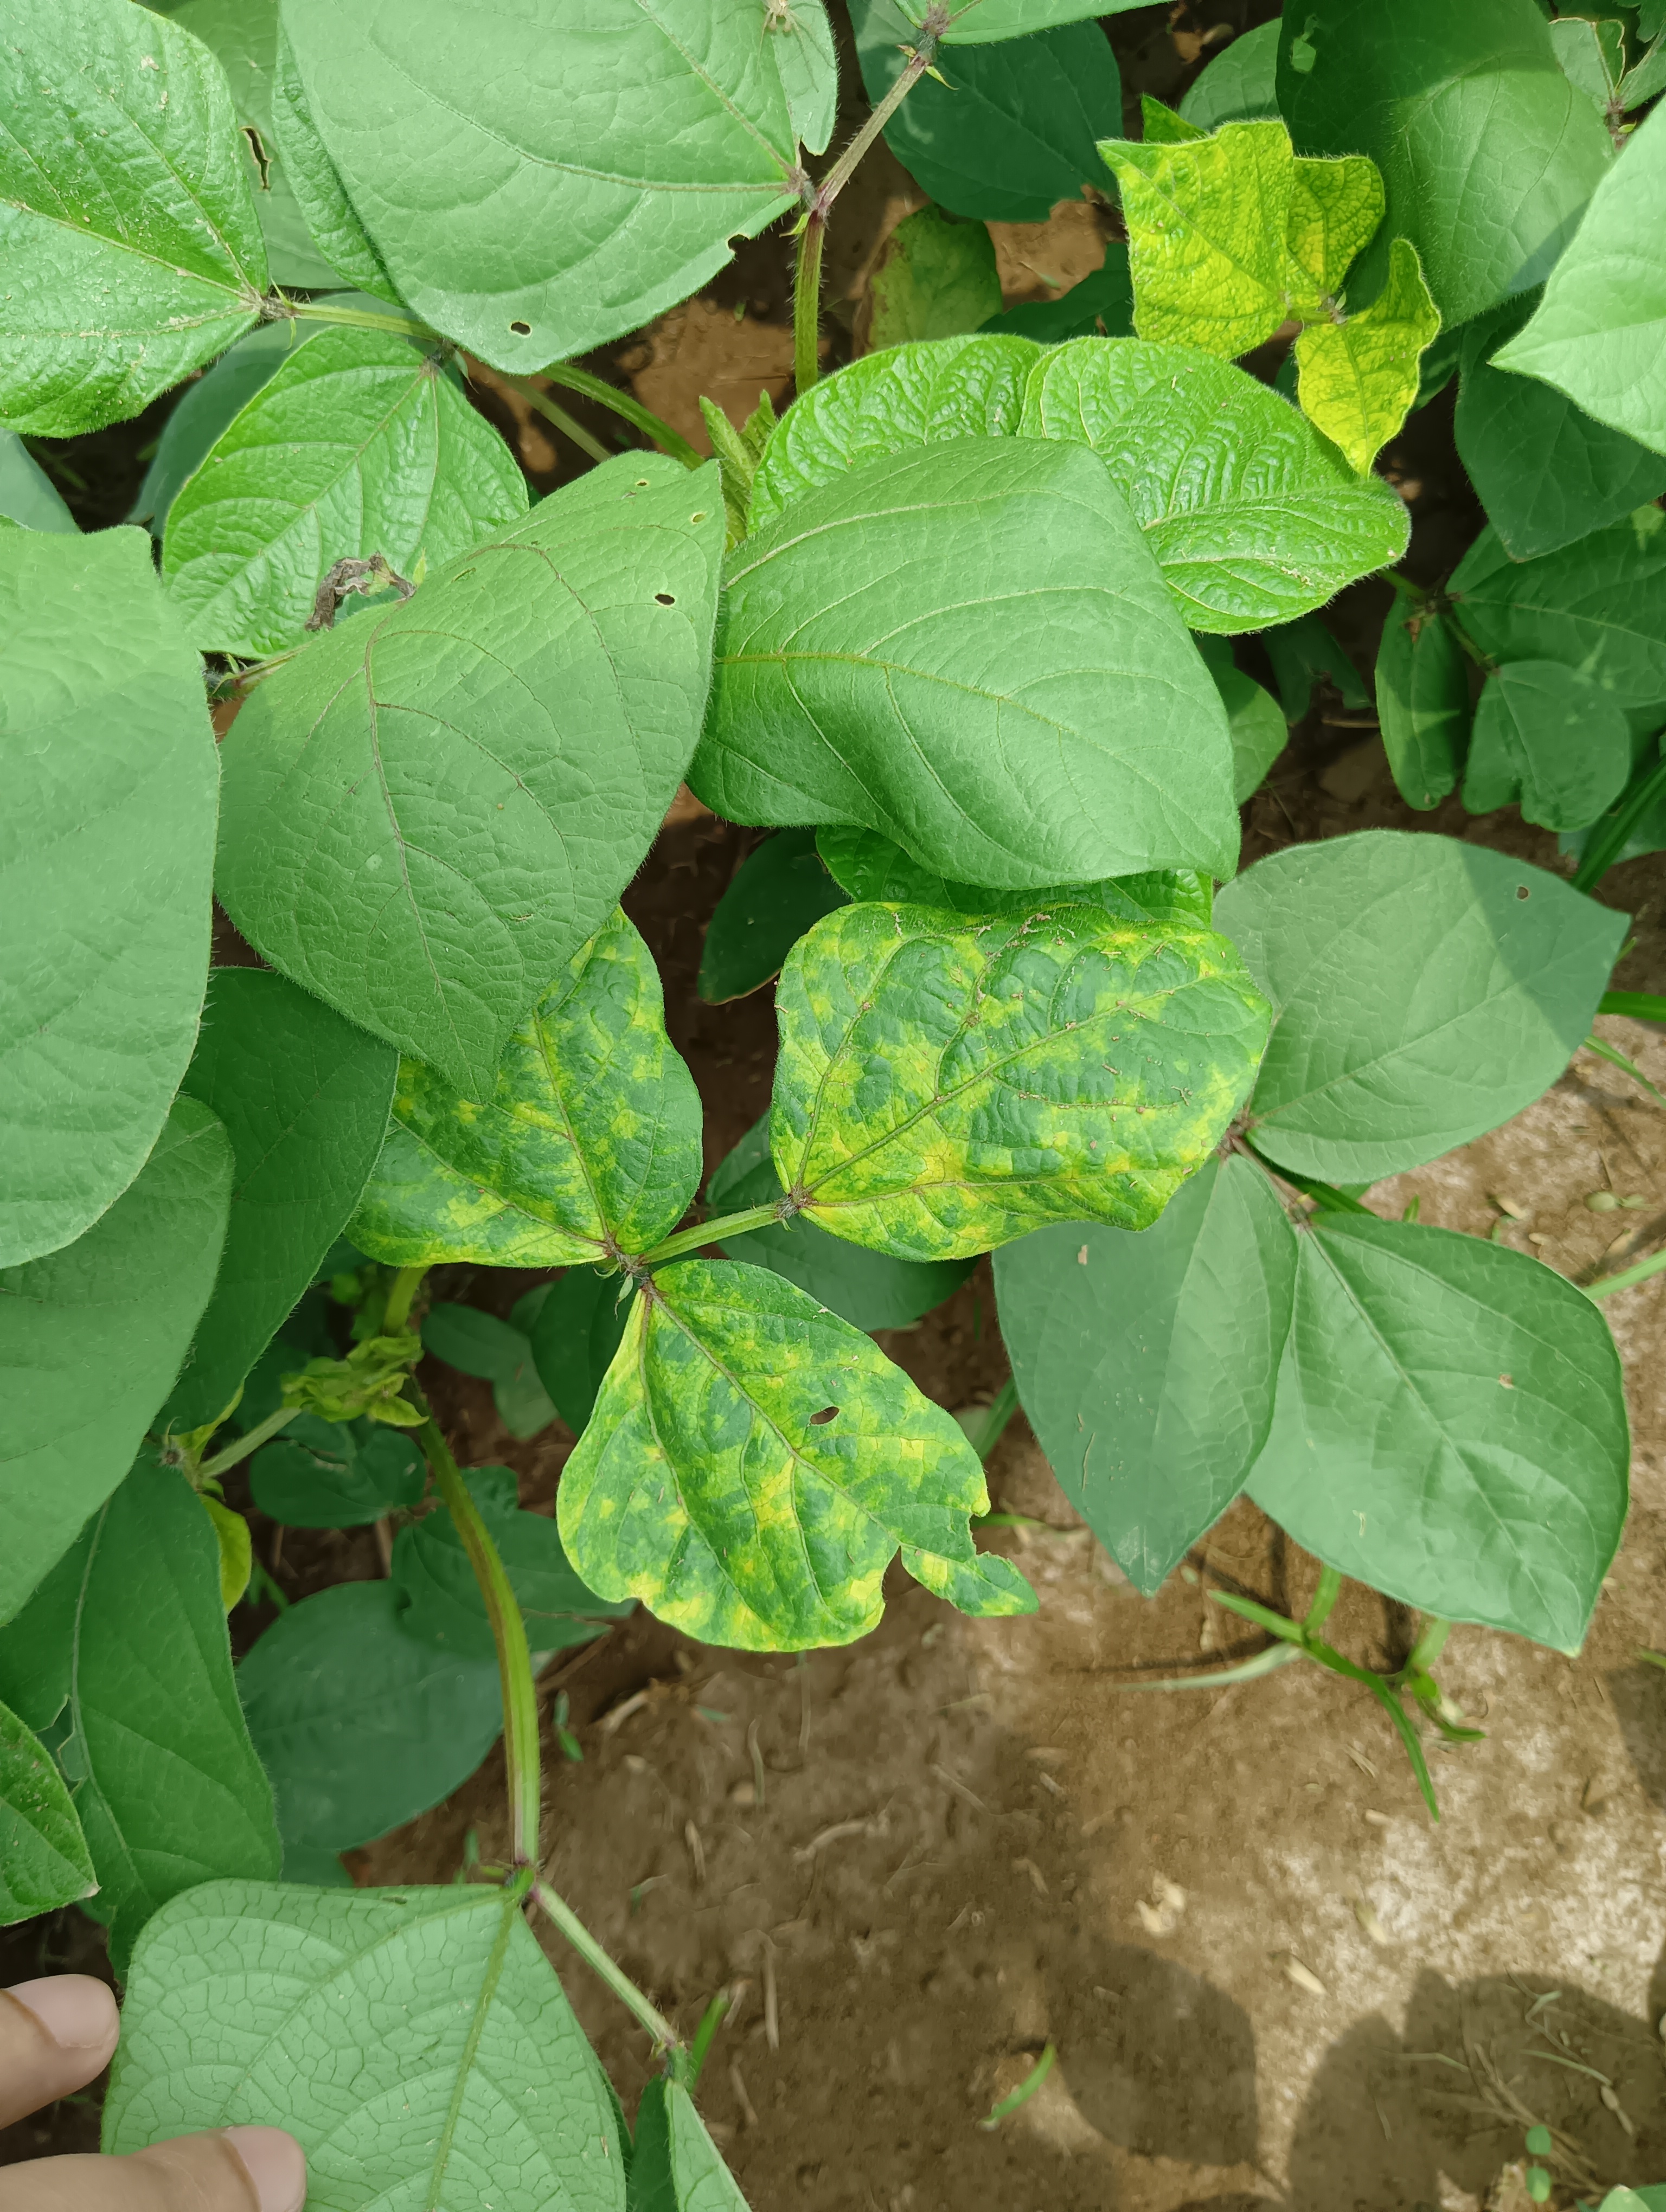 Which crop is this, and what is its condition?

mungbean, yellow mosaic
